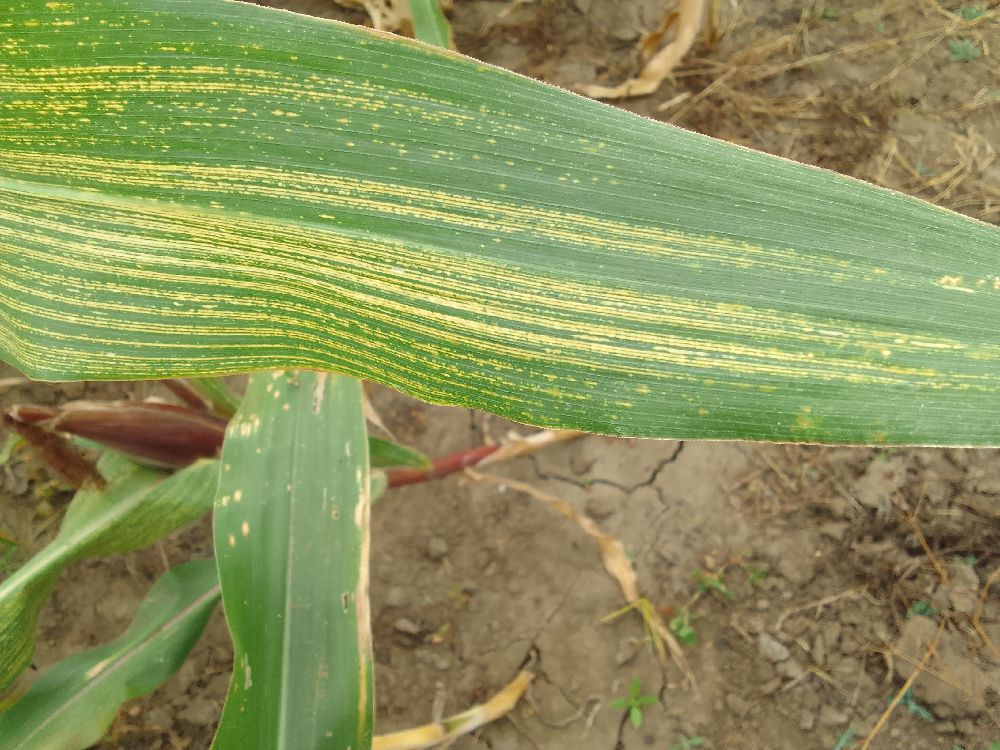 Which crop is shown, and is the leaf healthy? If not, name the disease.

maize, maize streak virus
